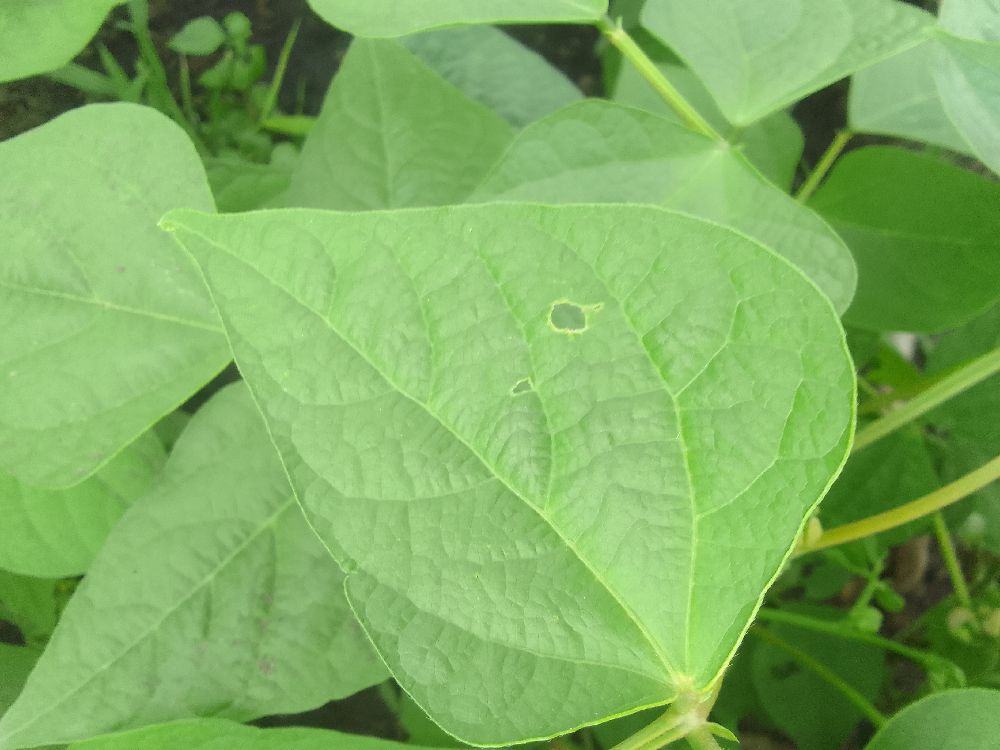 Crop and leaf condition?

common bean, healthy
